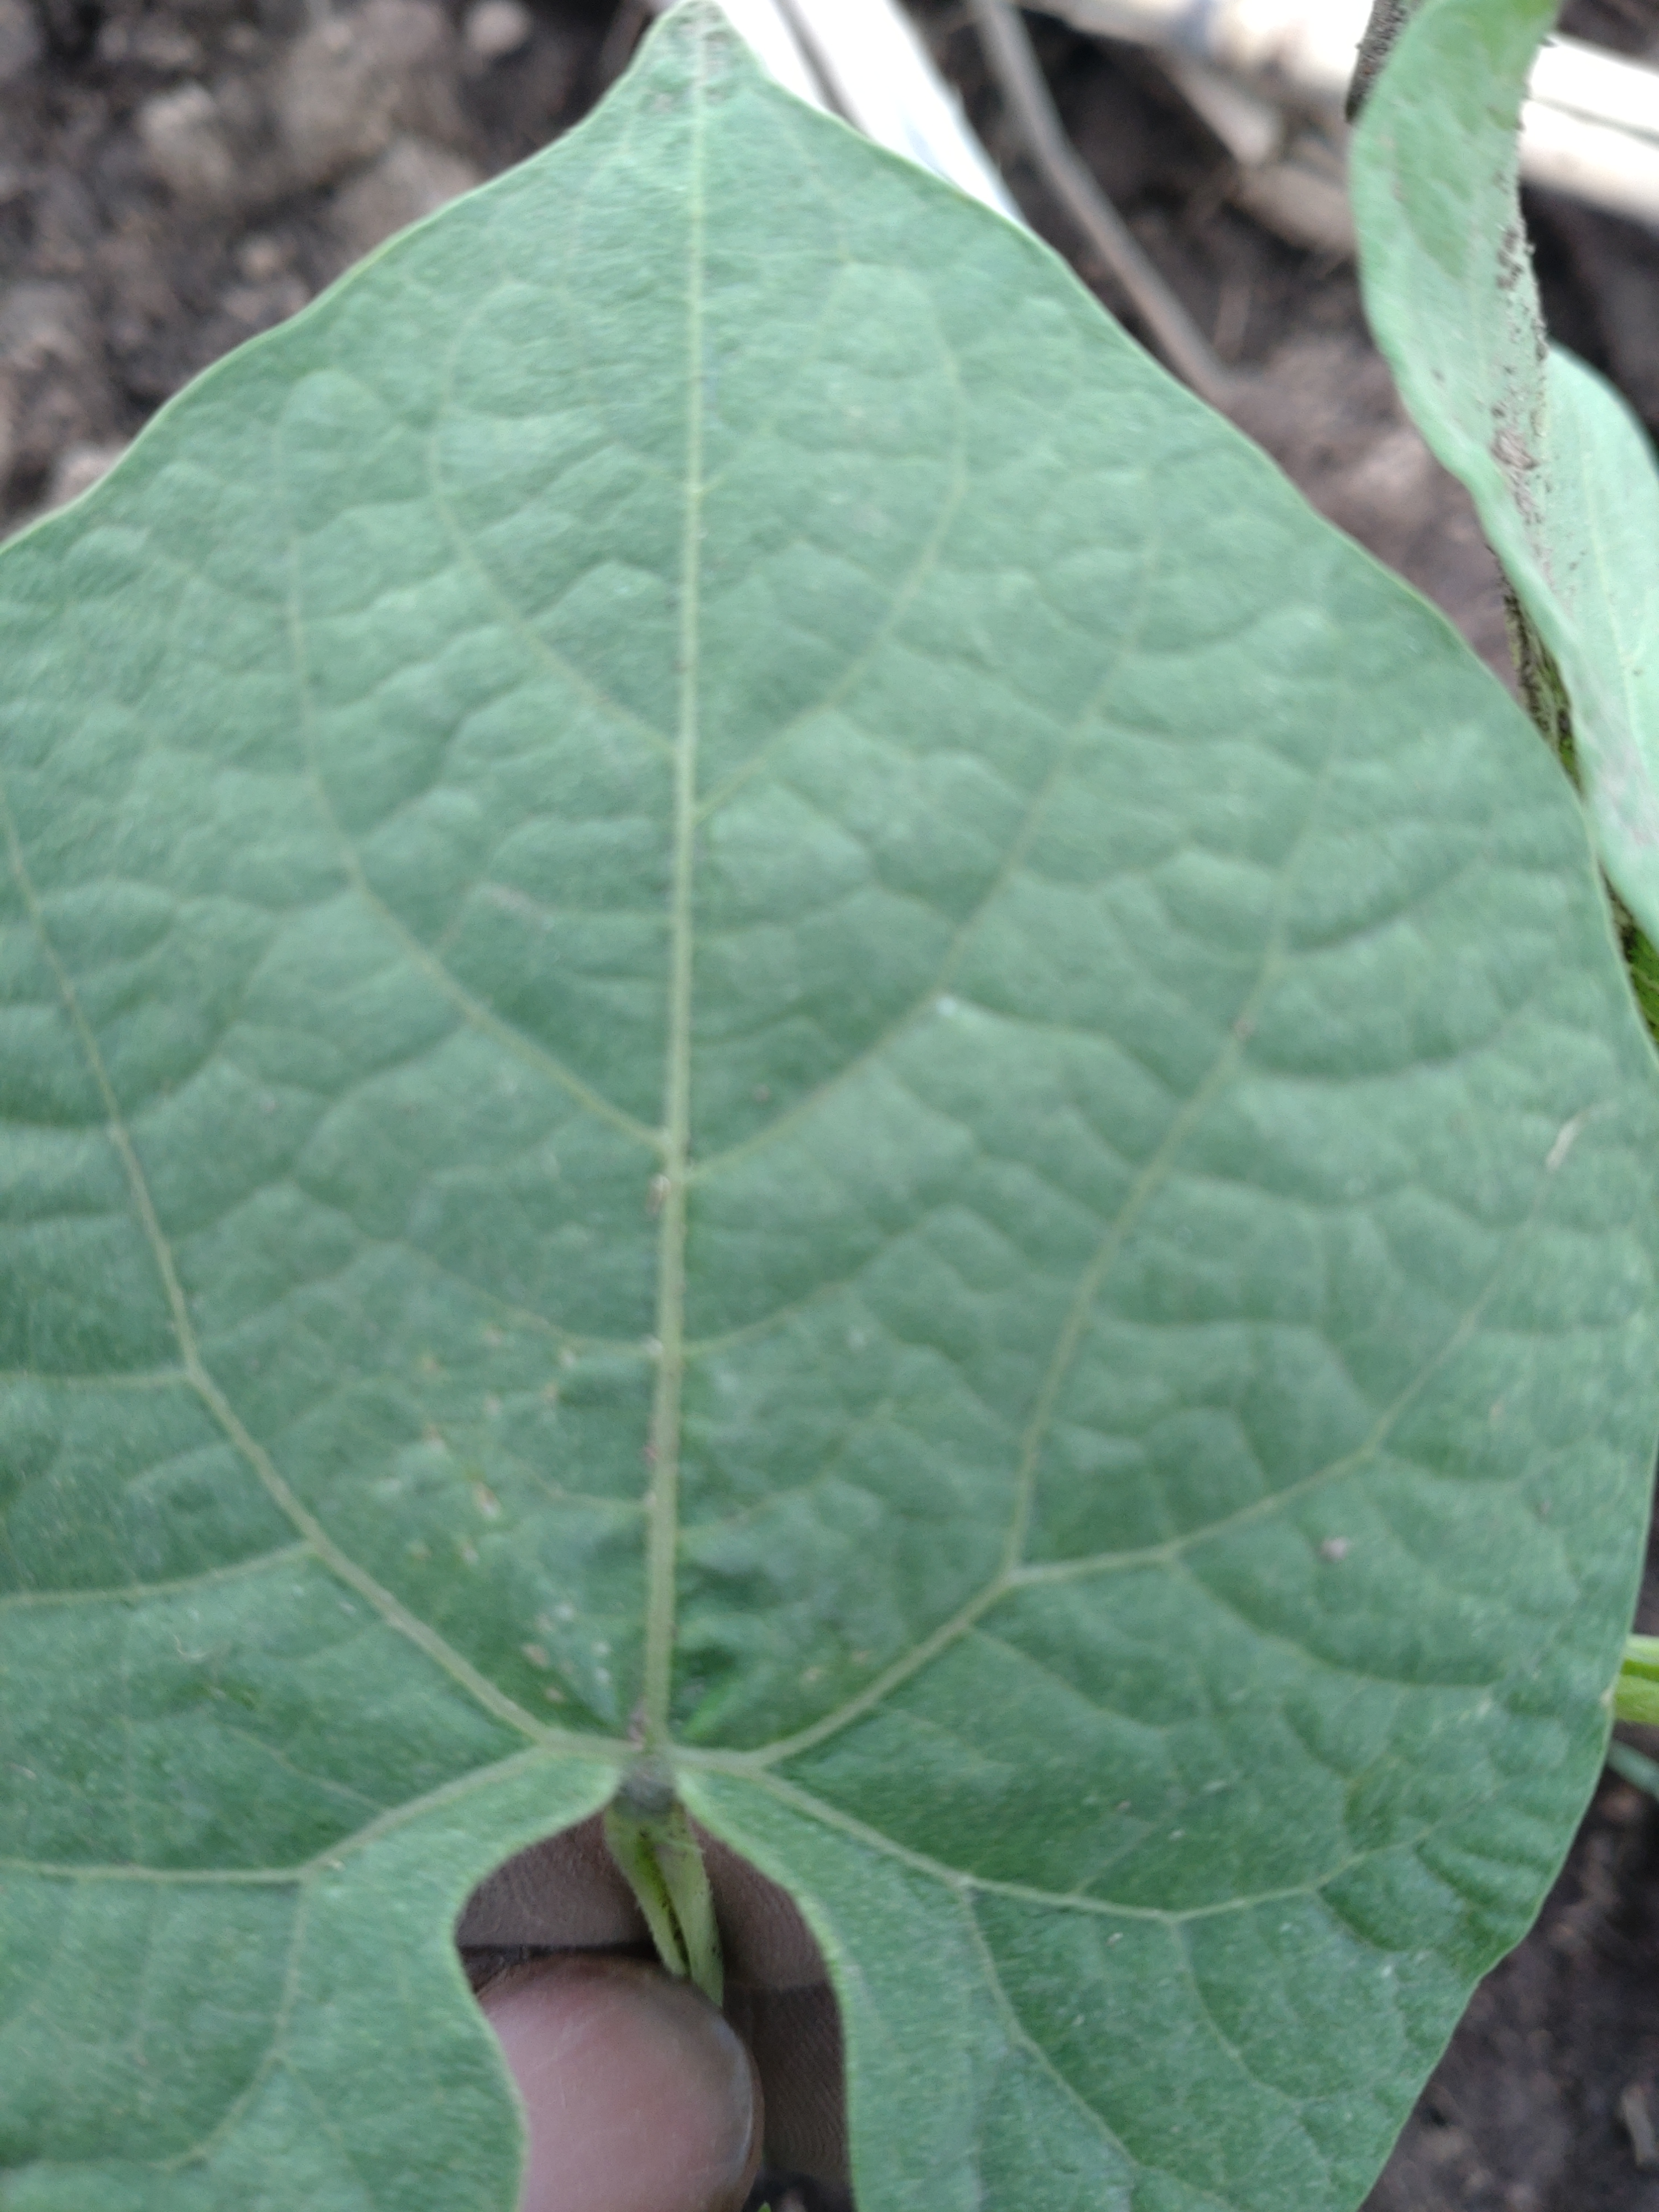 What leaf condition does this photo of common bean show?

healthy
